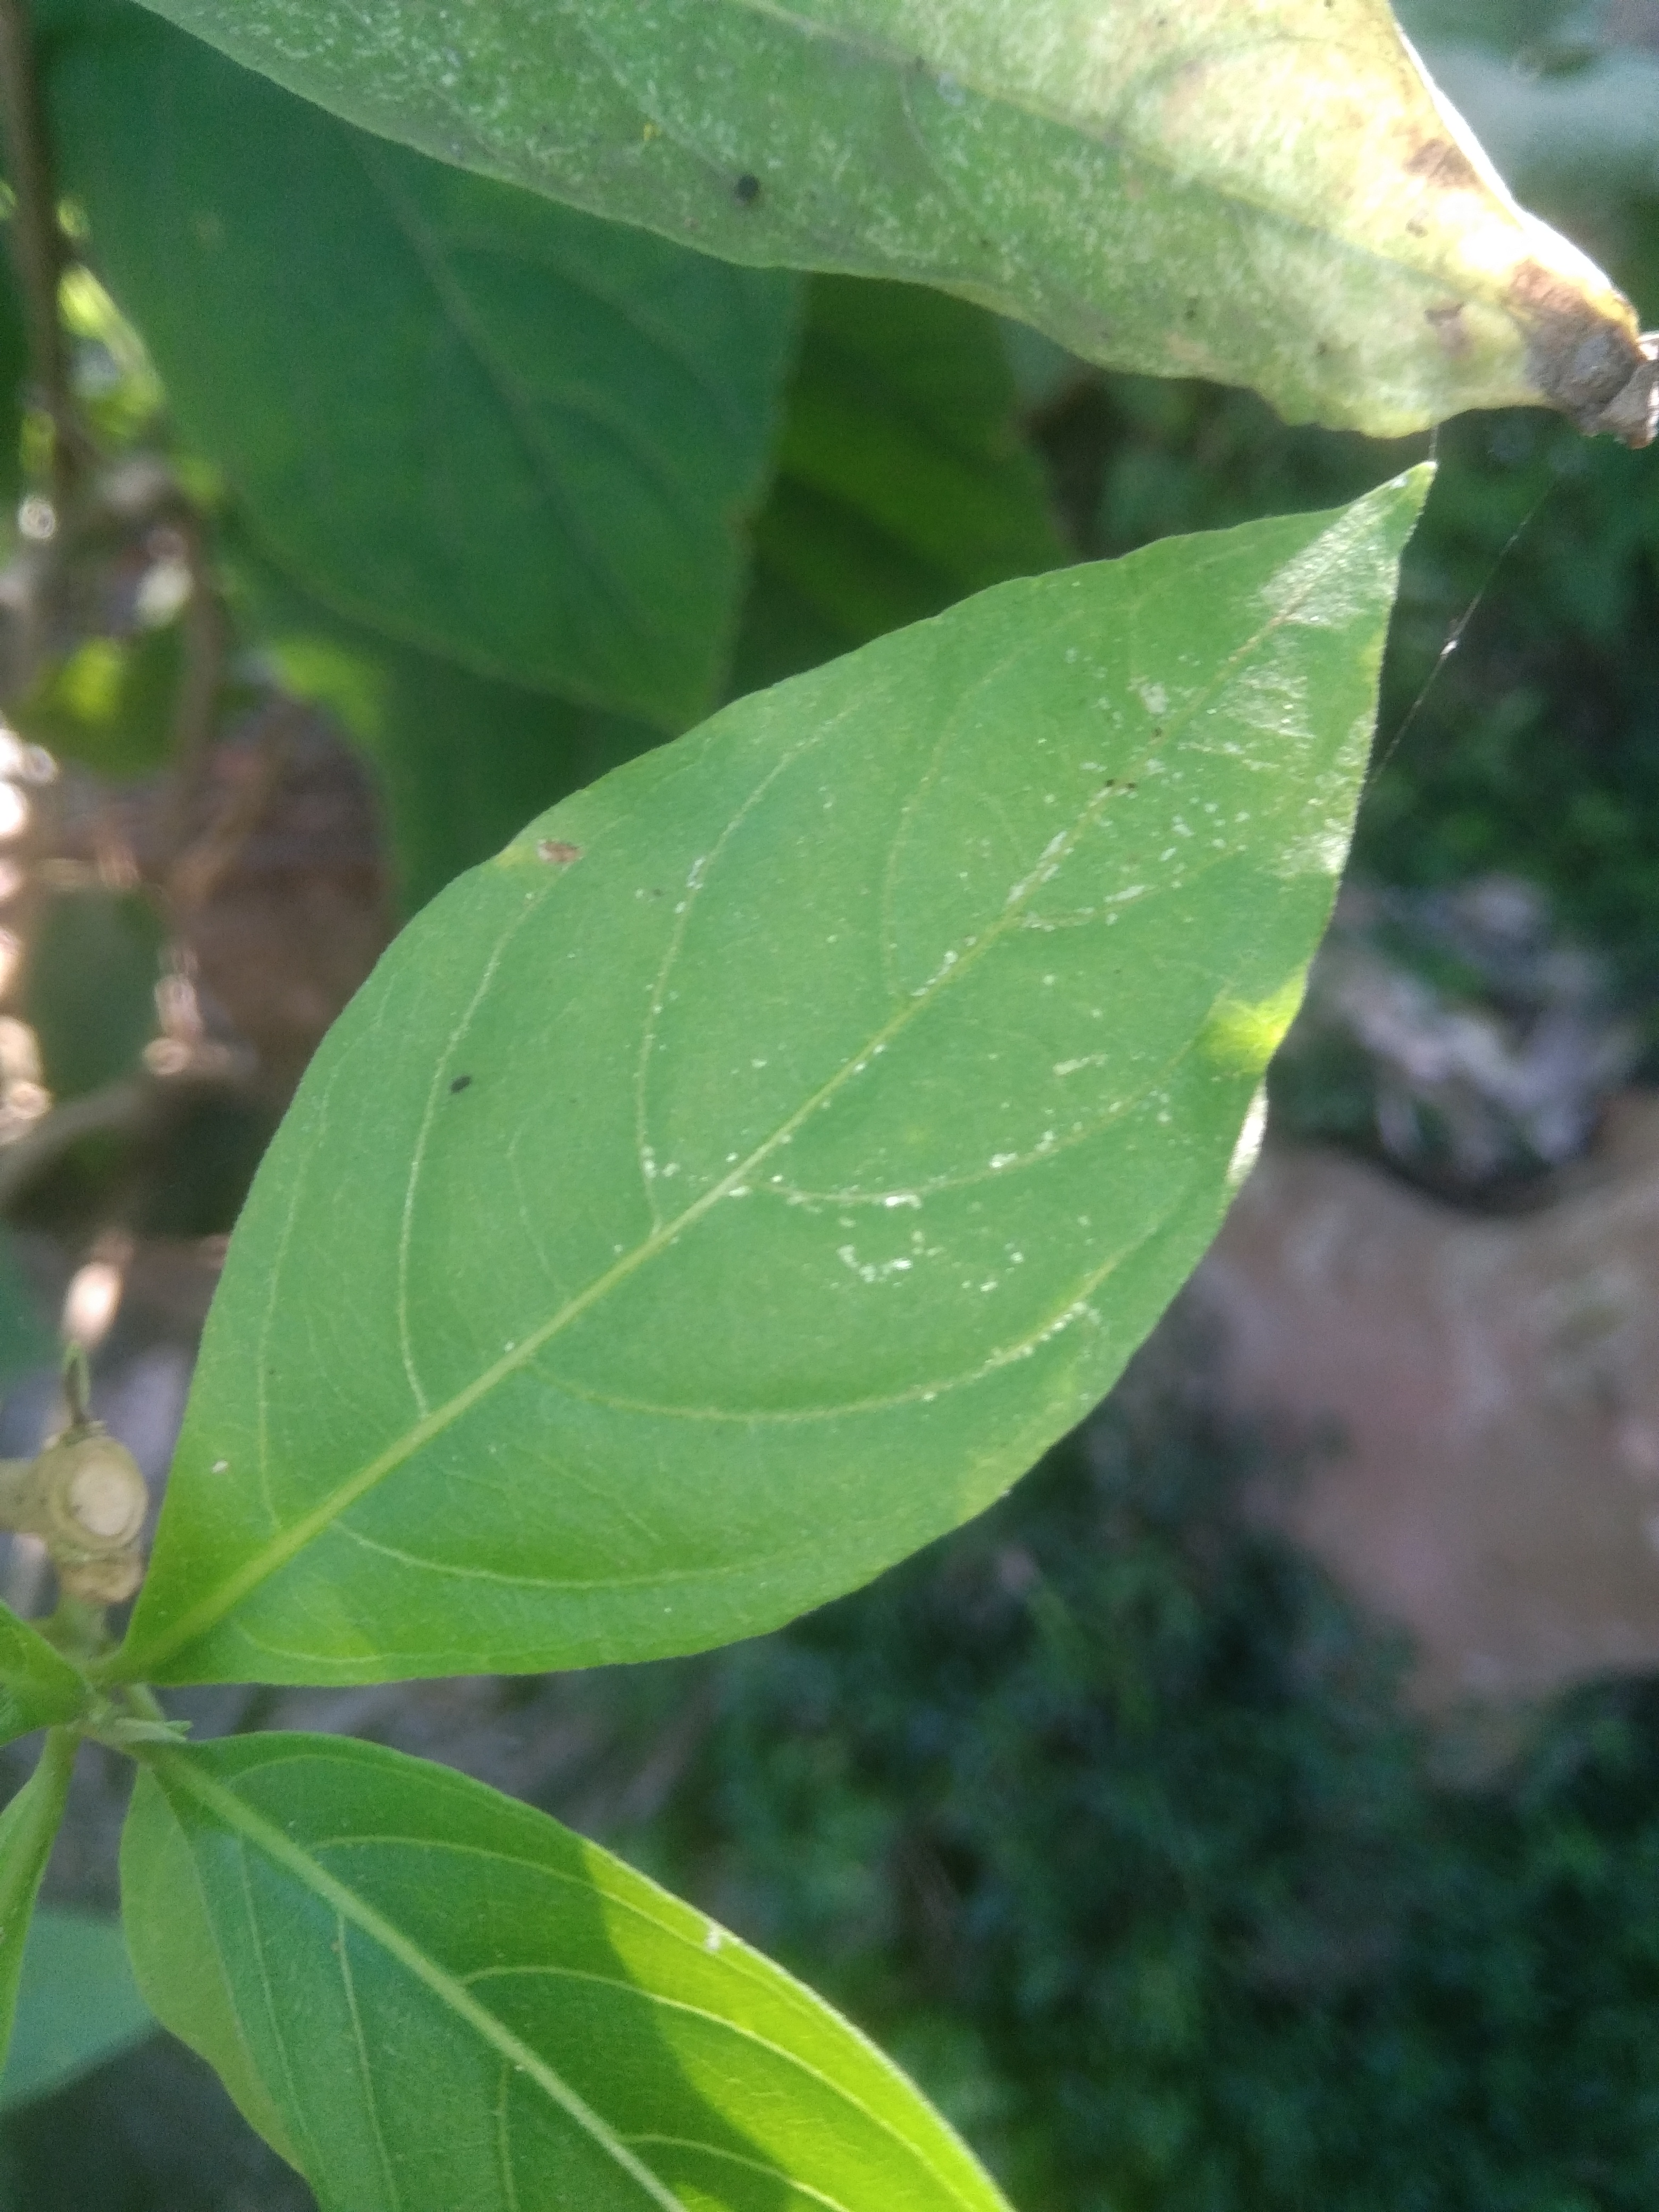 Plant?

vasaka
